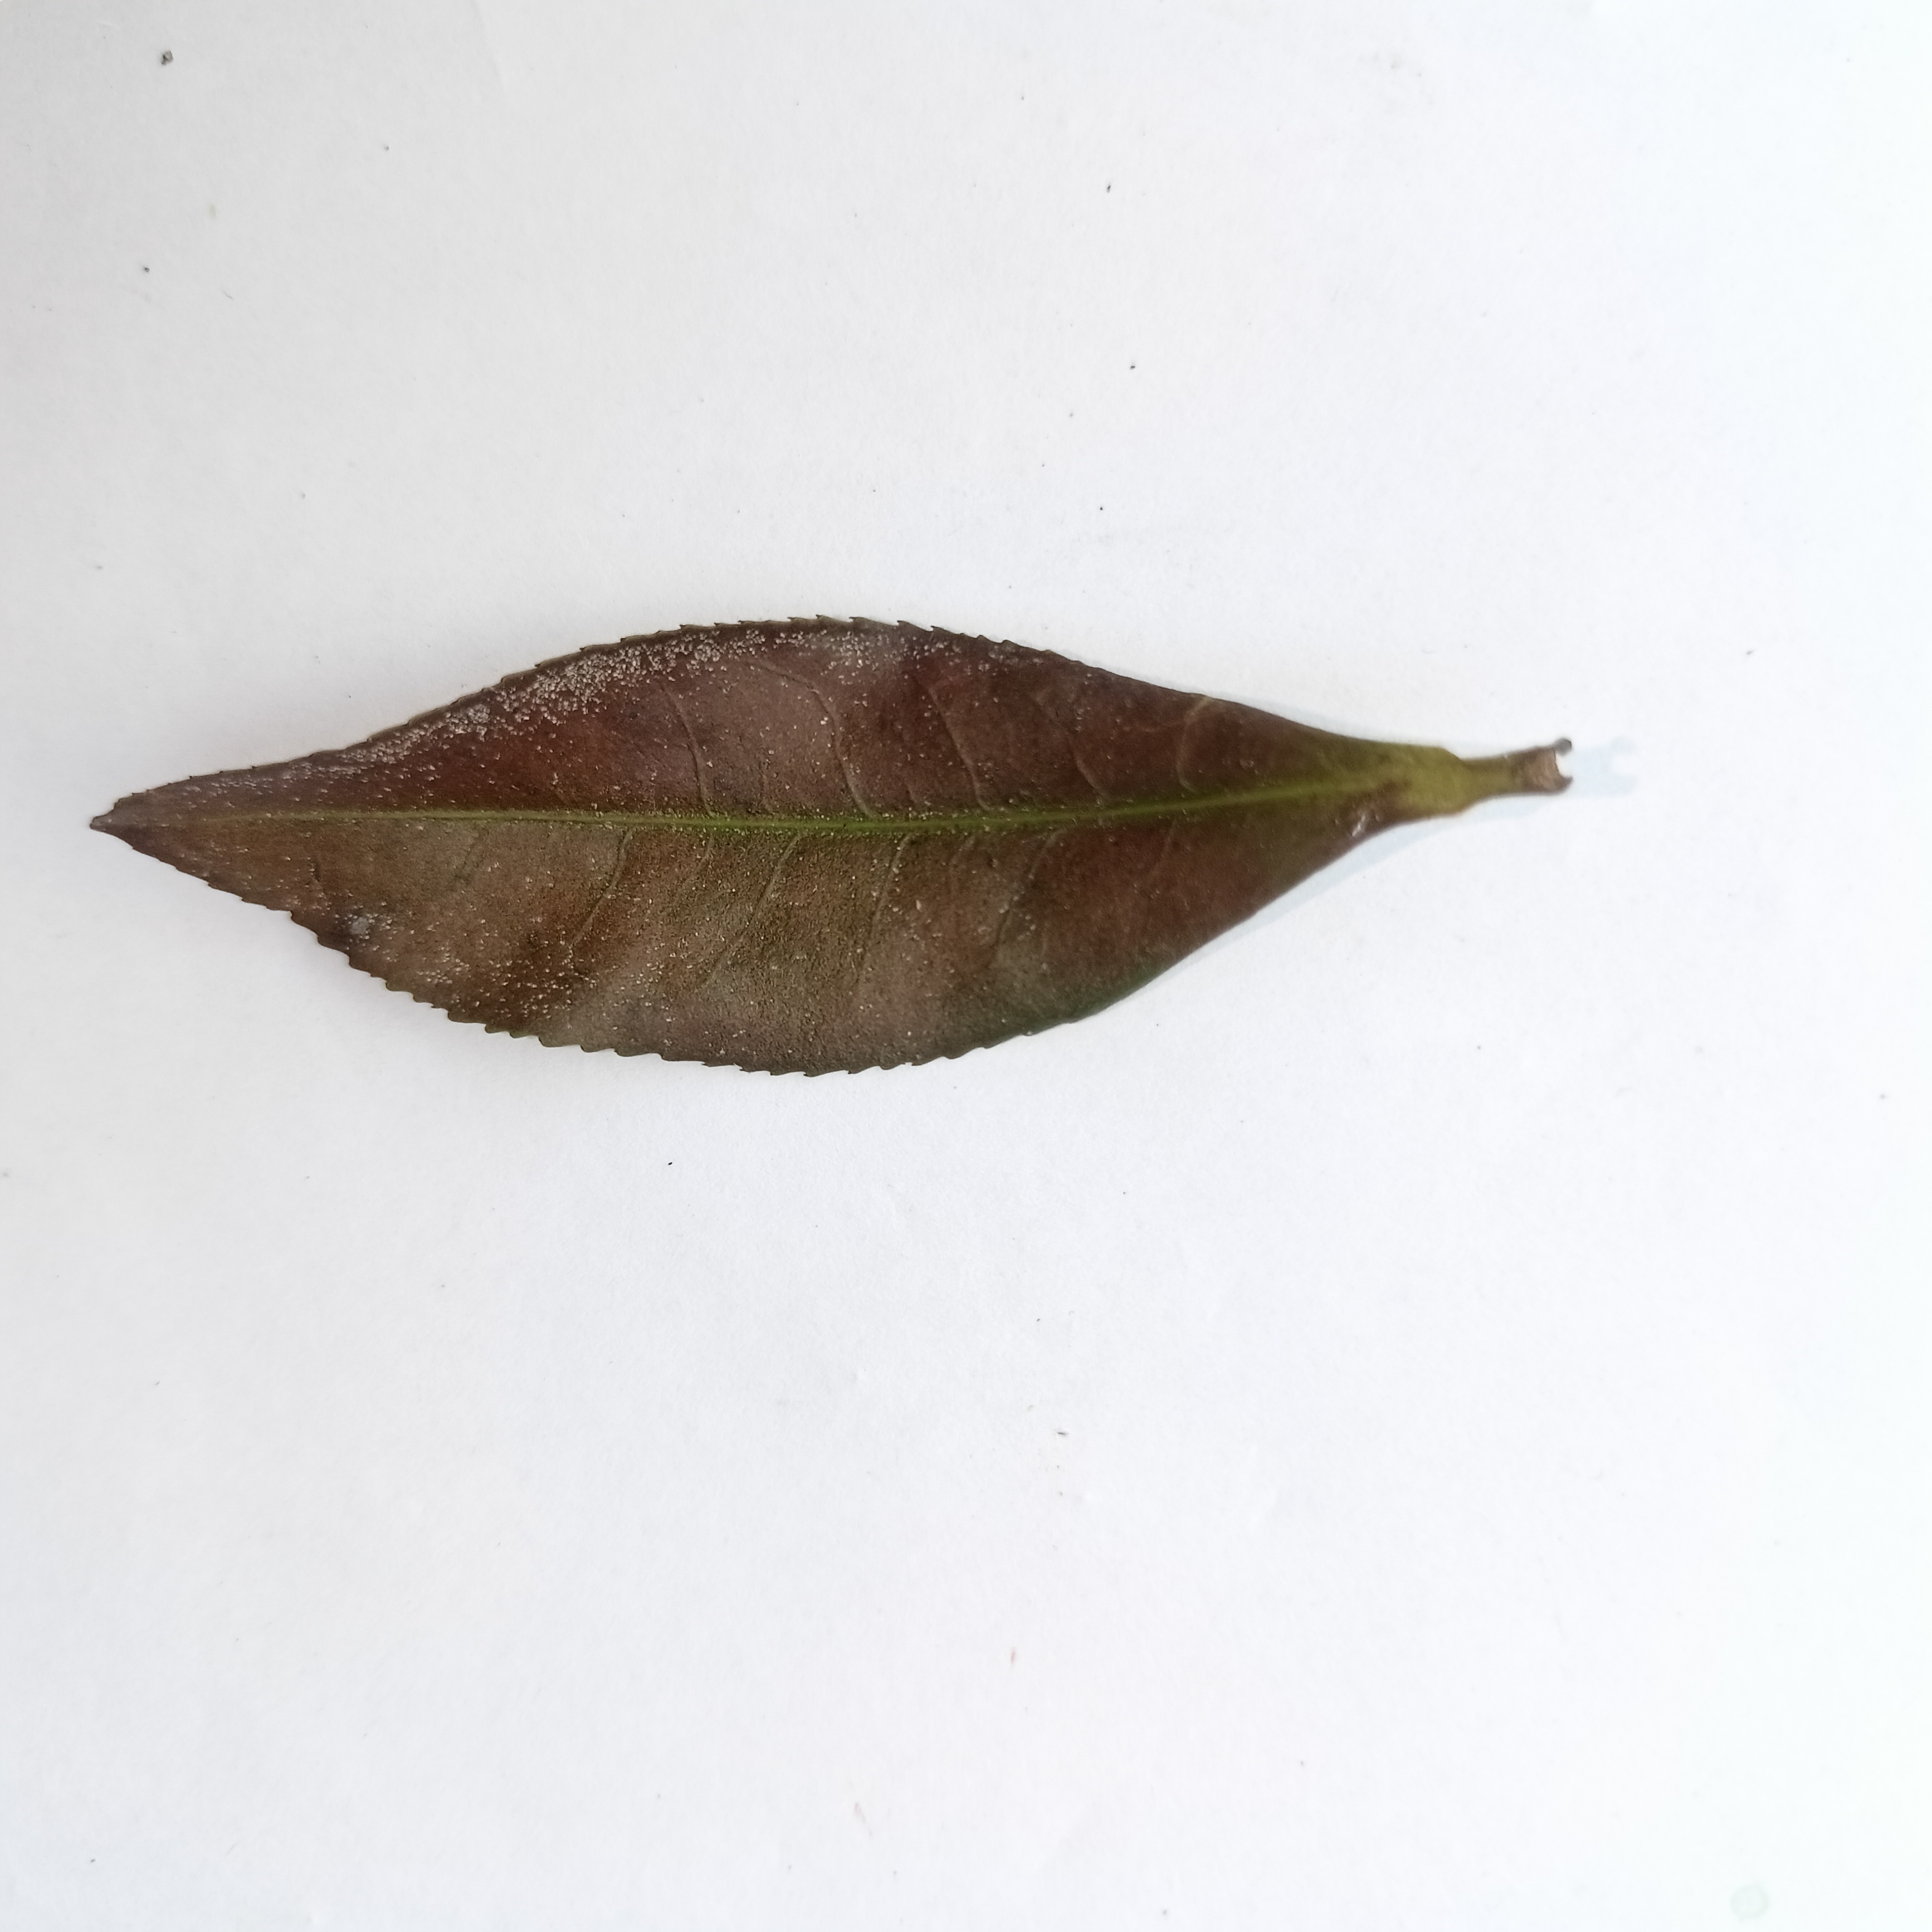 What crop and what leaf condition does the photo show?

tea, red rust
